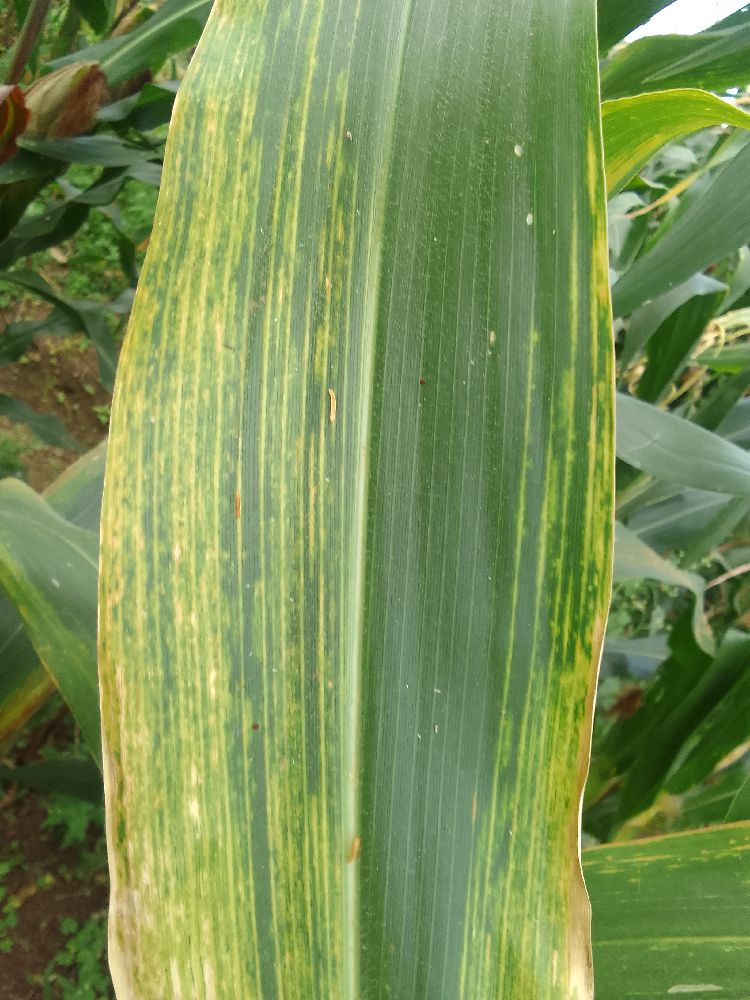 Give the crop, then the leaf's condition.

maize, maize lethal necrosis
